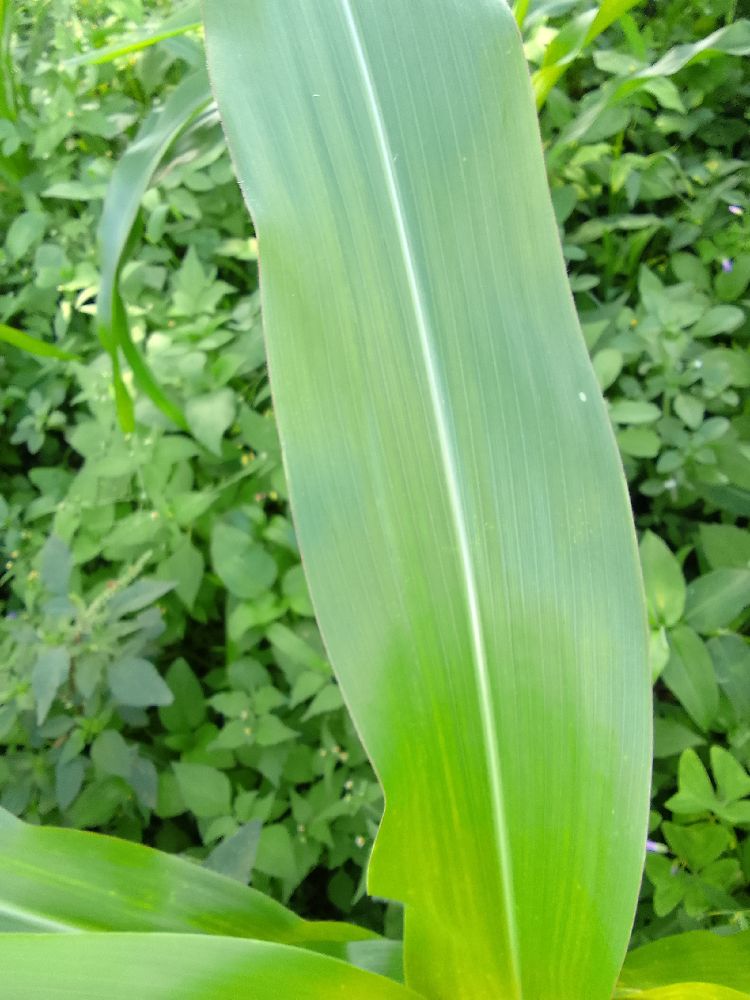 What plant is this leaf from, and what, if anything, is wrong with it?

maize, healthy
